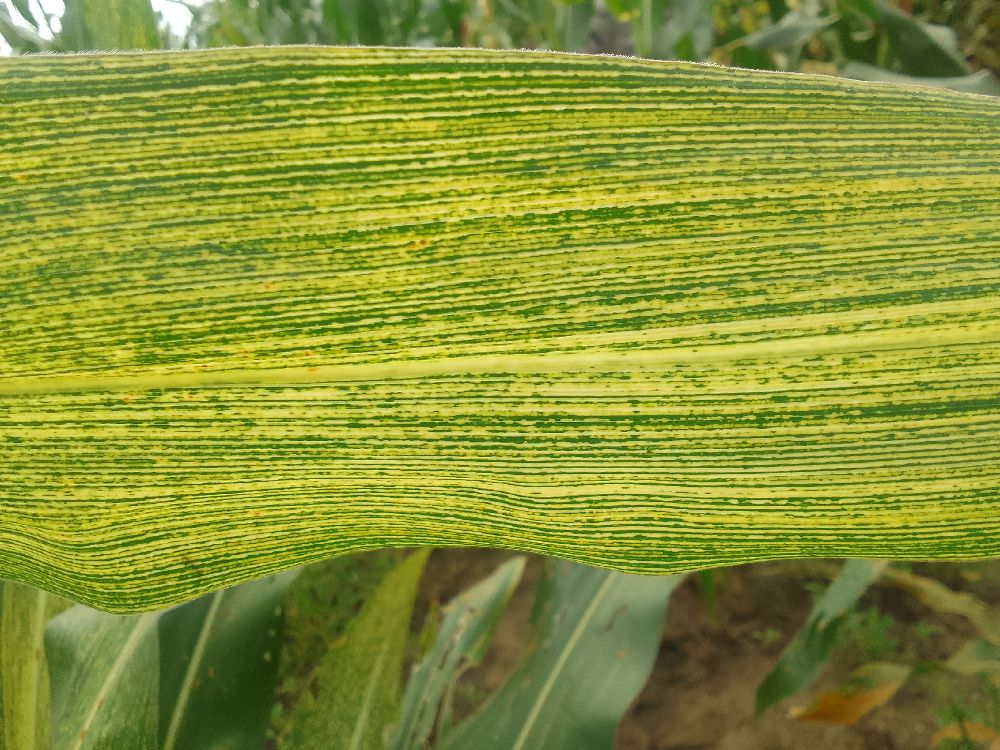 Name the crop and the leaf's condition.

maize, maize streak virus
